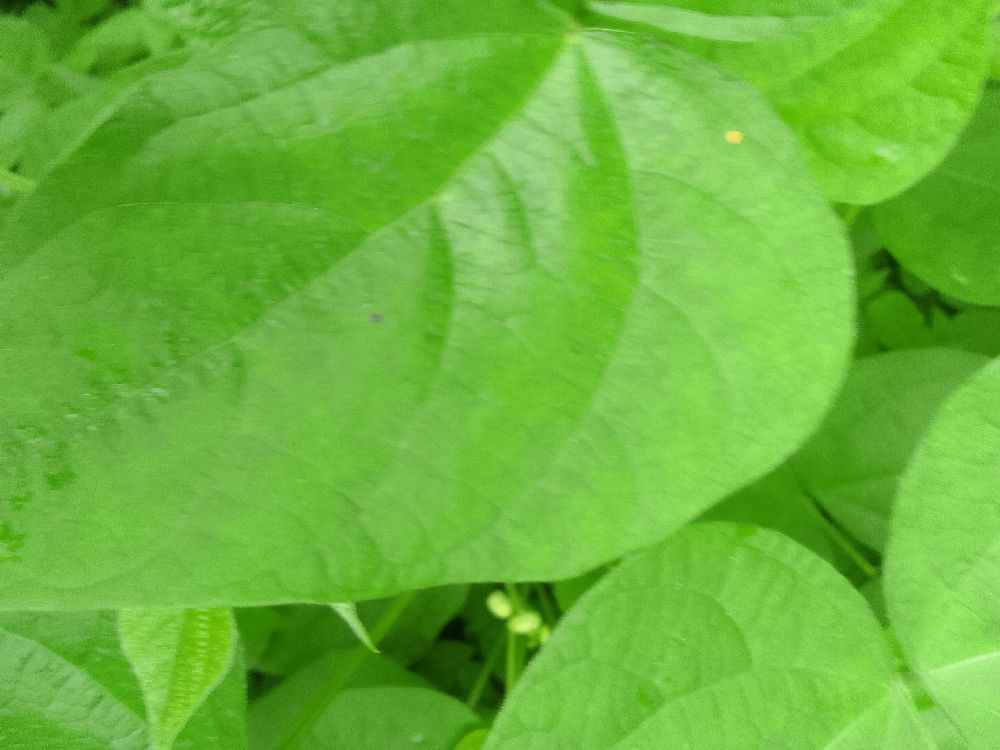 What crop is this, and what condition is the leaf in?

common bean, healthy
